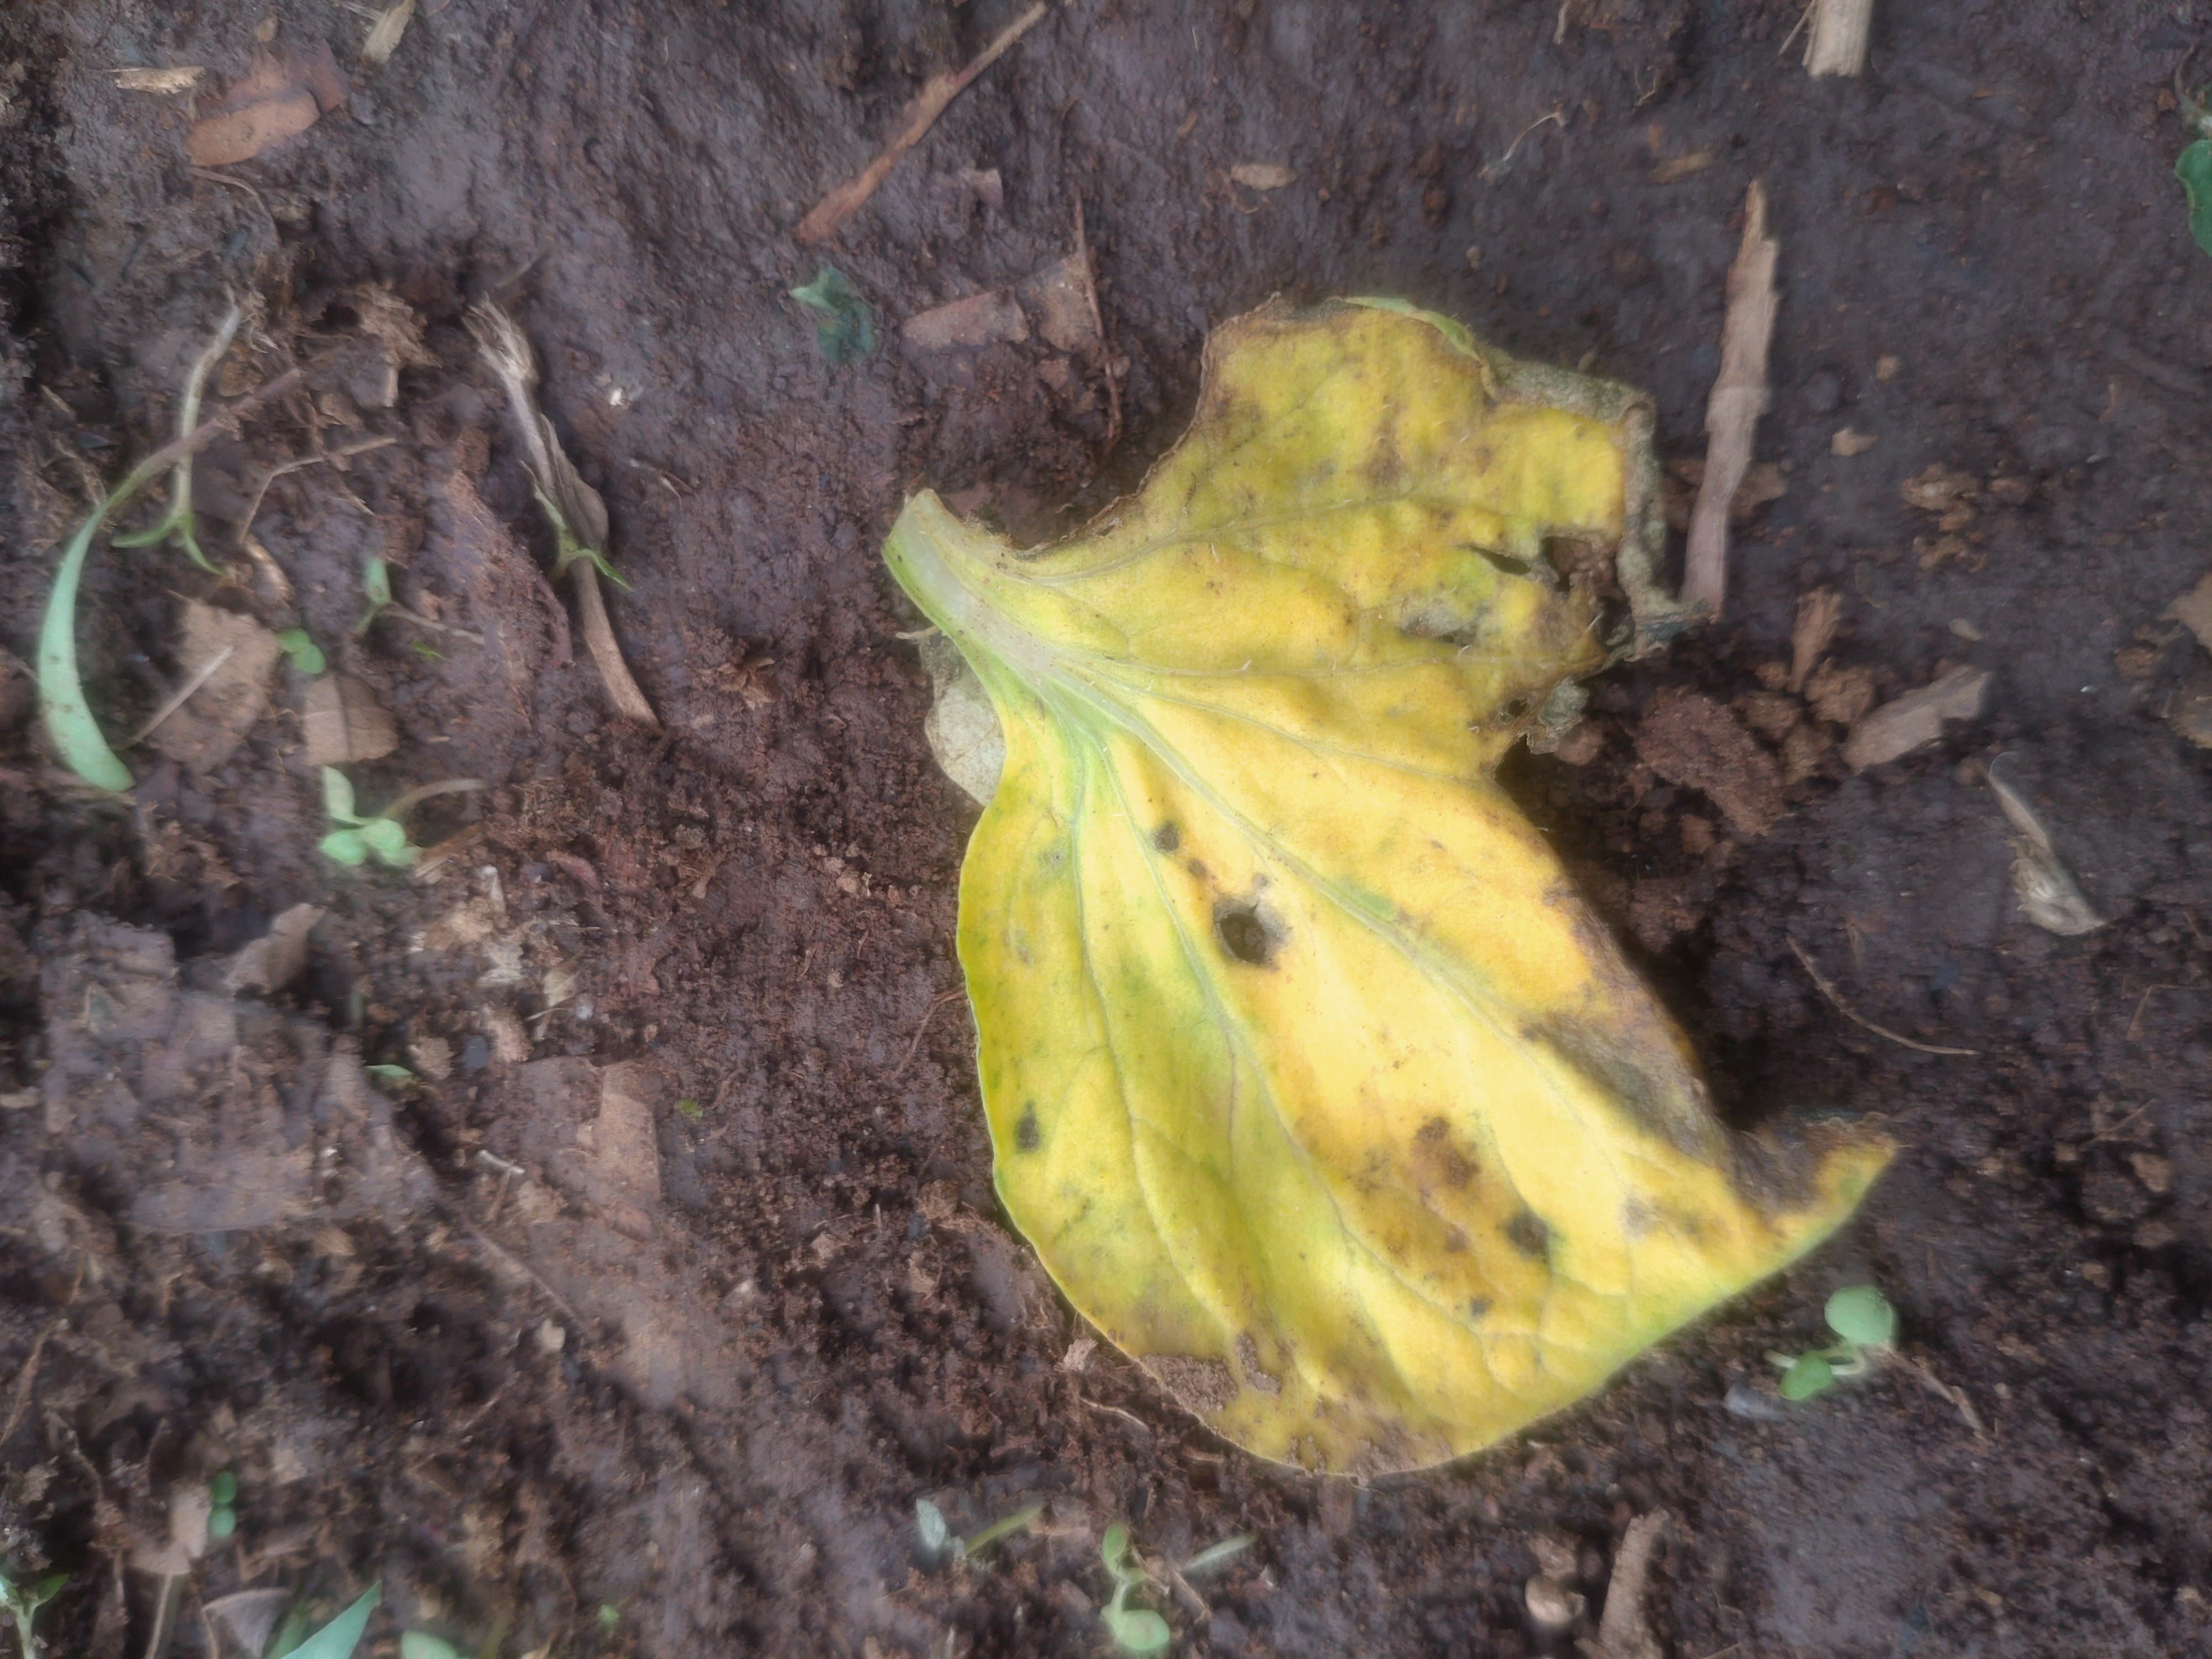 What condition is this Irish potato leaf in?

late blight
